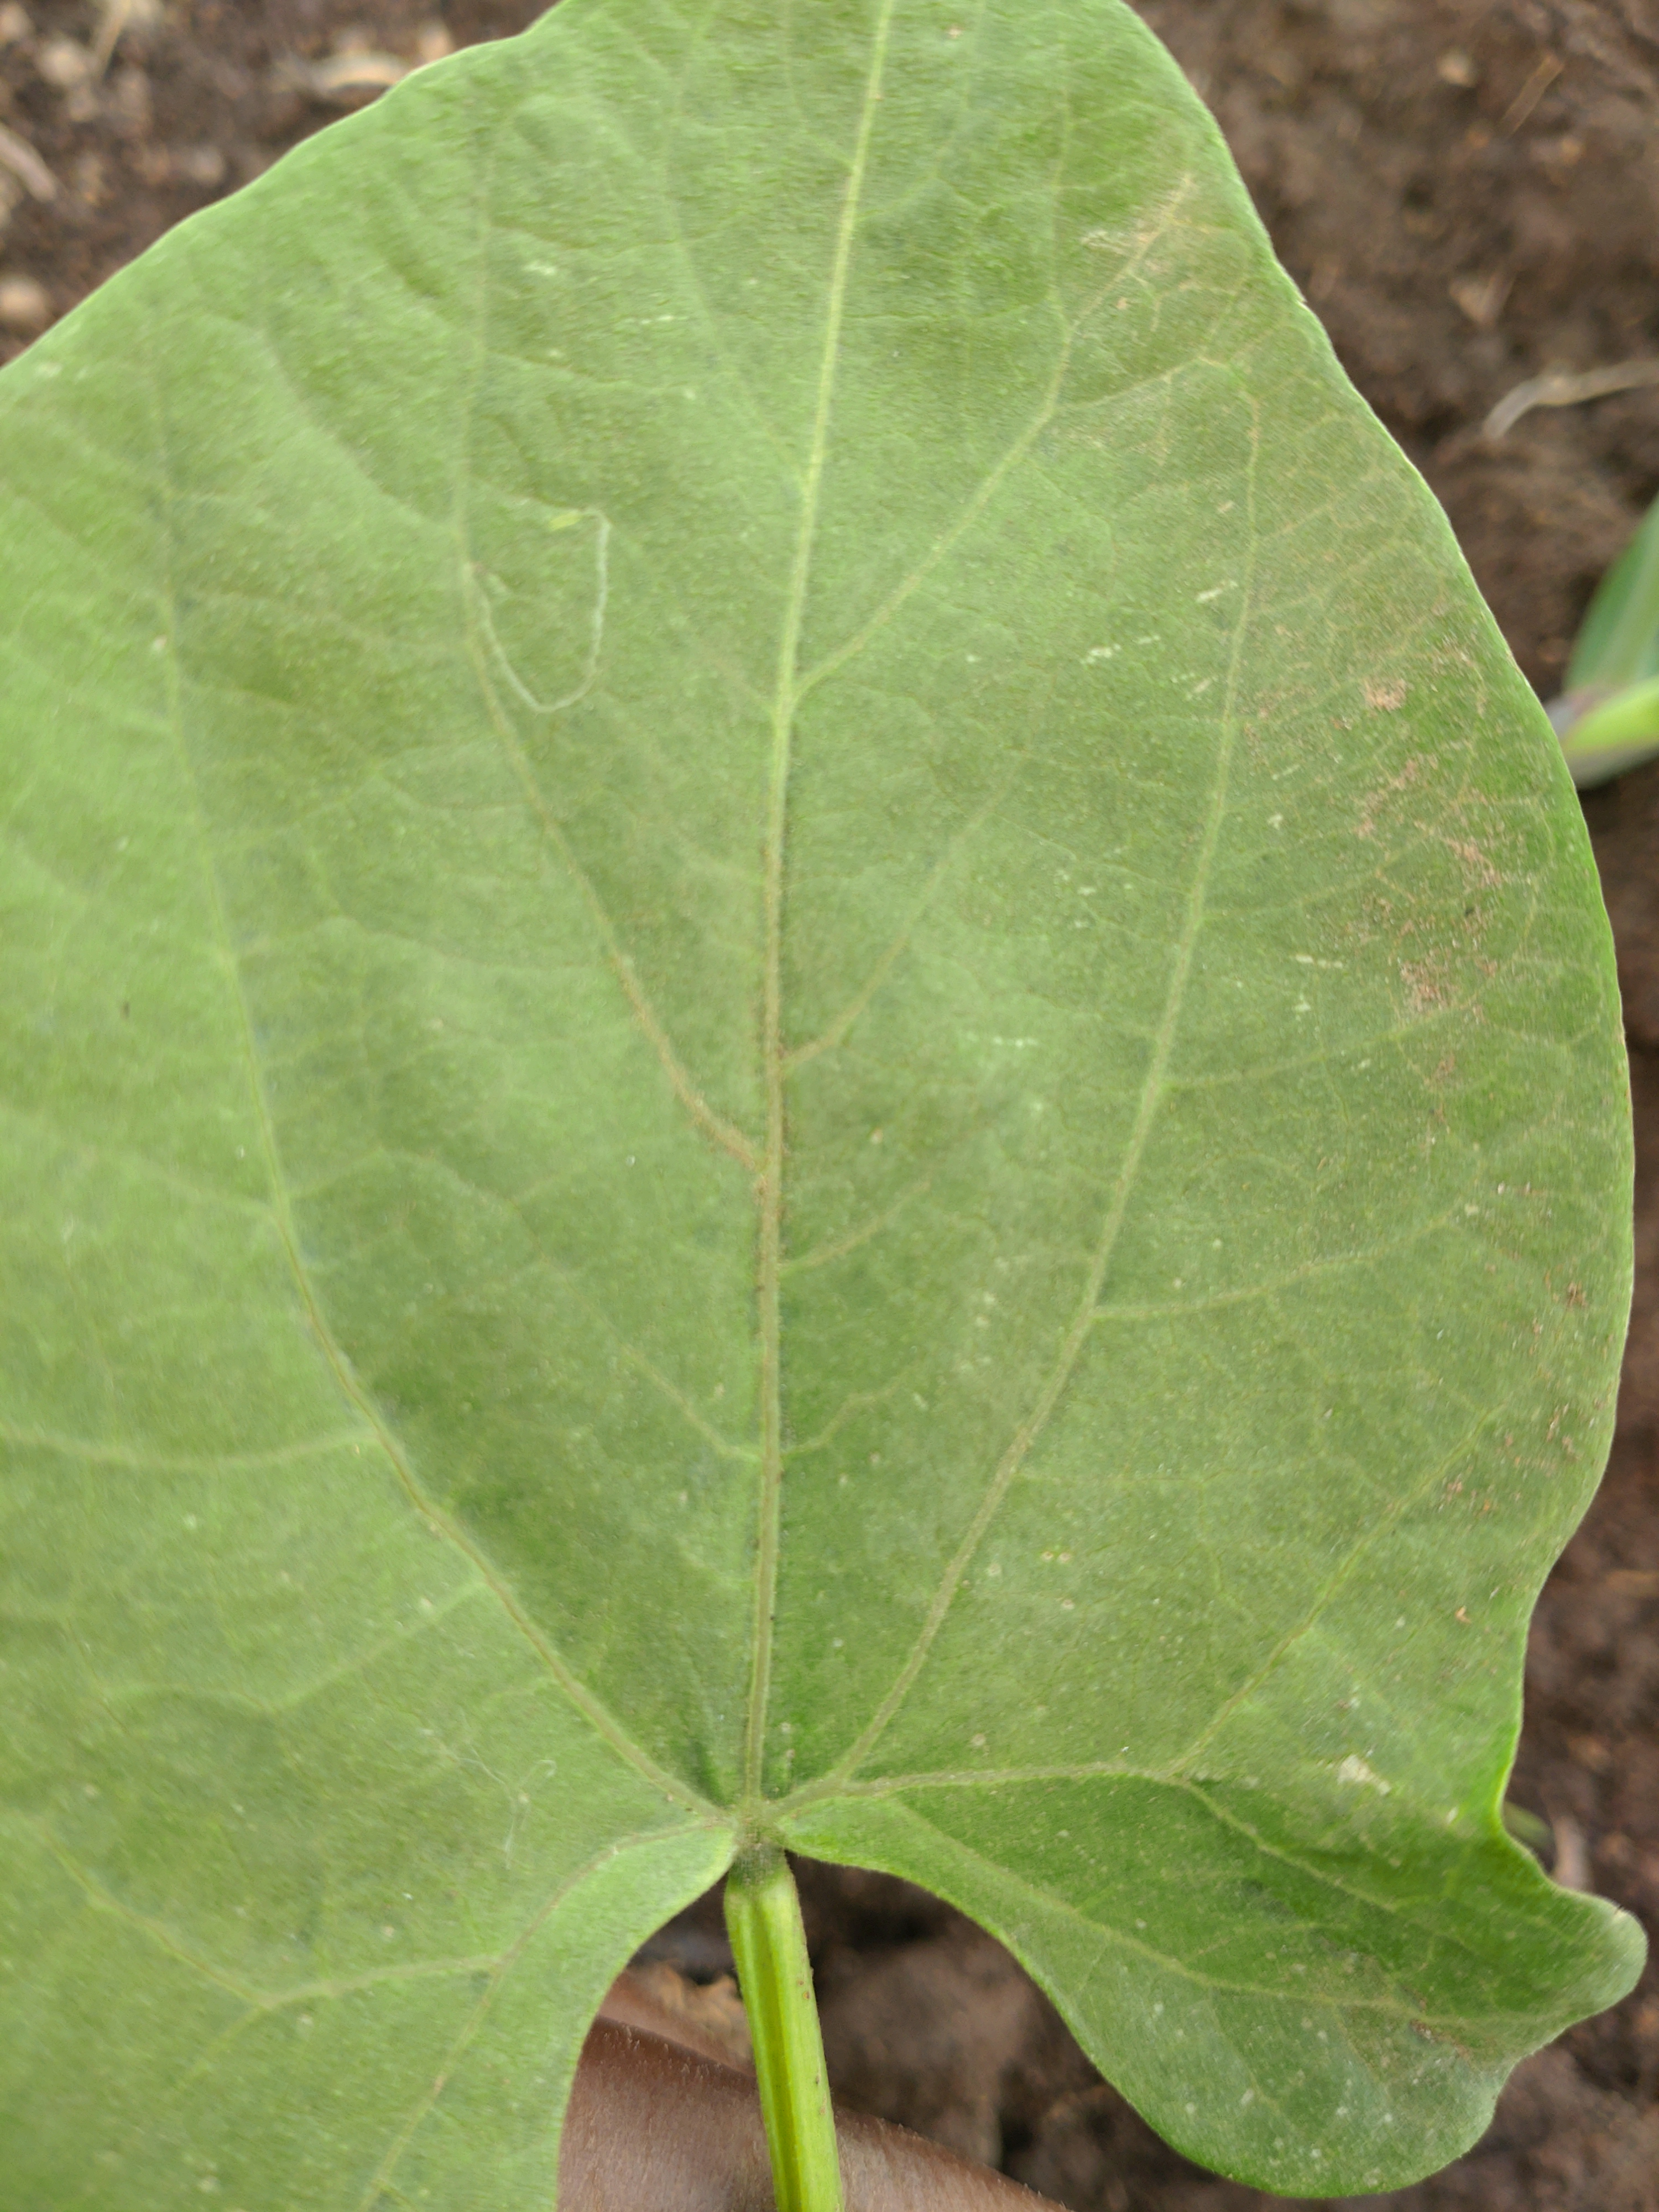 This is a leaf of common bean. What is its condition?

healthy
